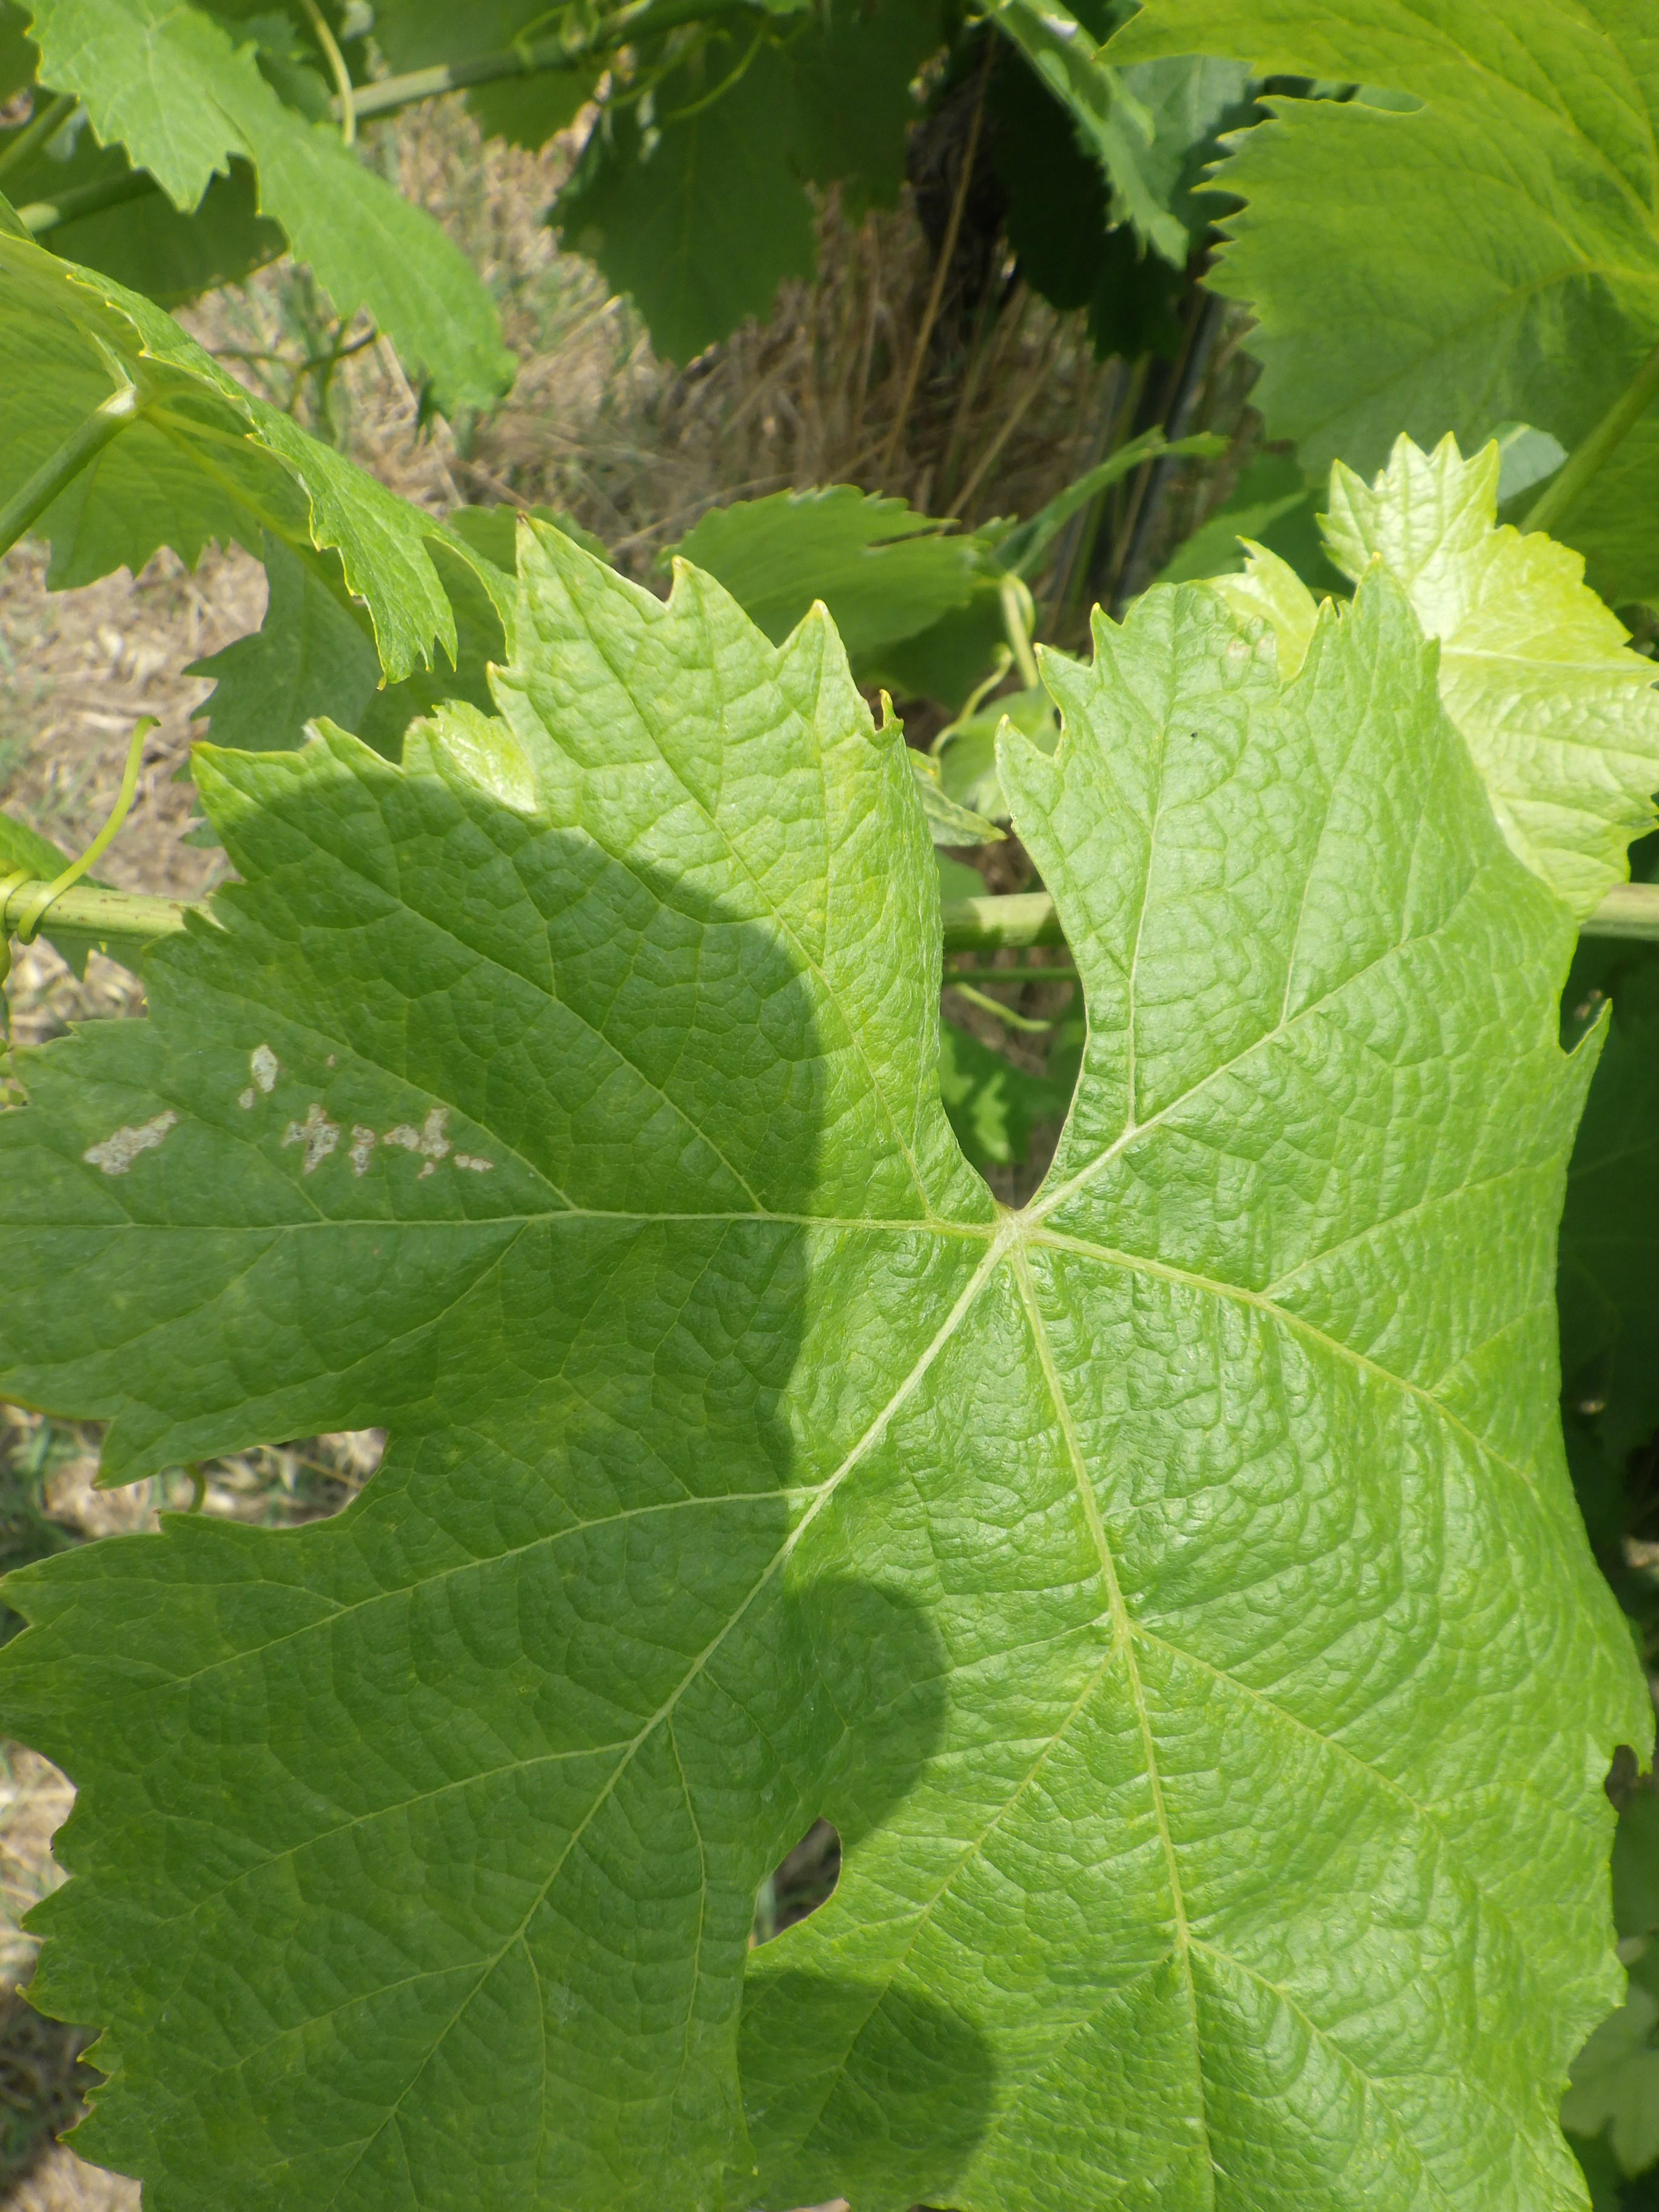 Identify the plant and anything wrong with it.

grapevine, phytophagous
